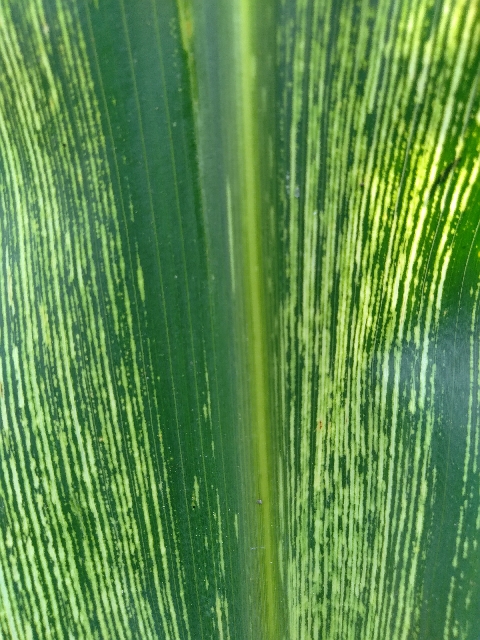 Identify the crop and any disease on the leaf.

maize, maize streak virus
